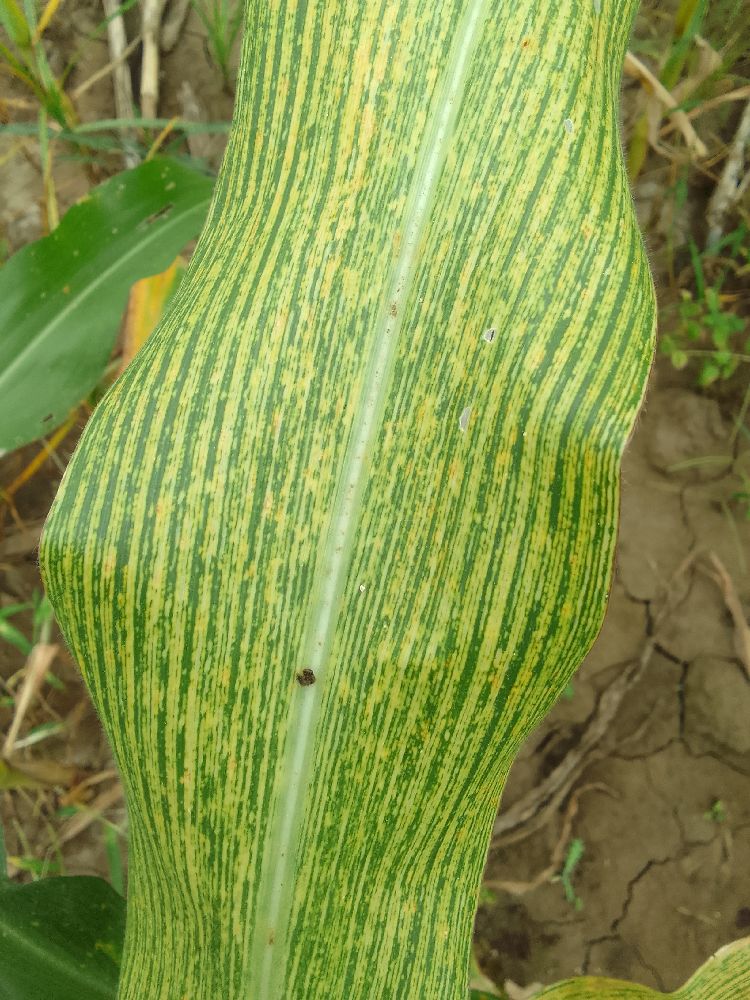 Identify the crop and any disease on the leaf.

maize, maize streak virus
